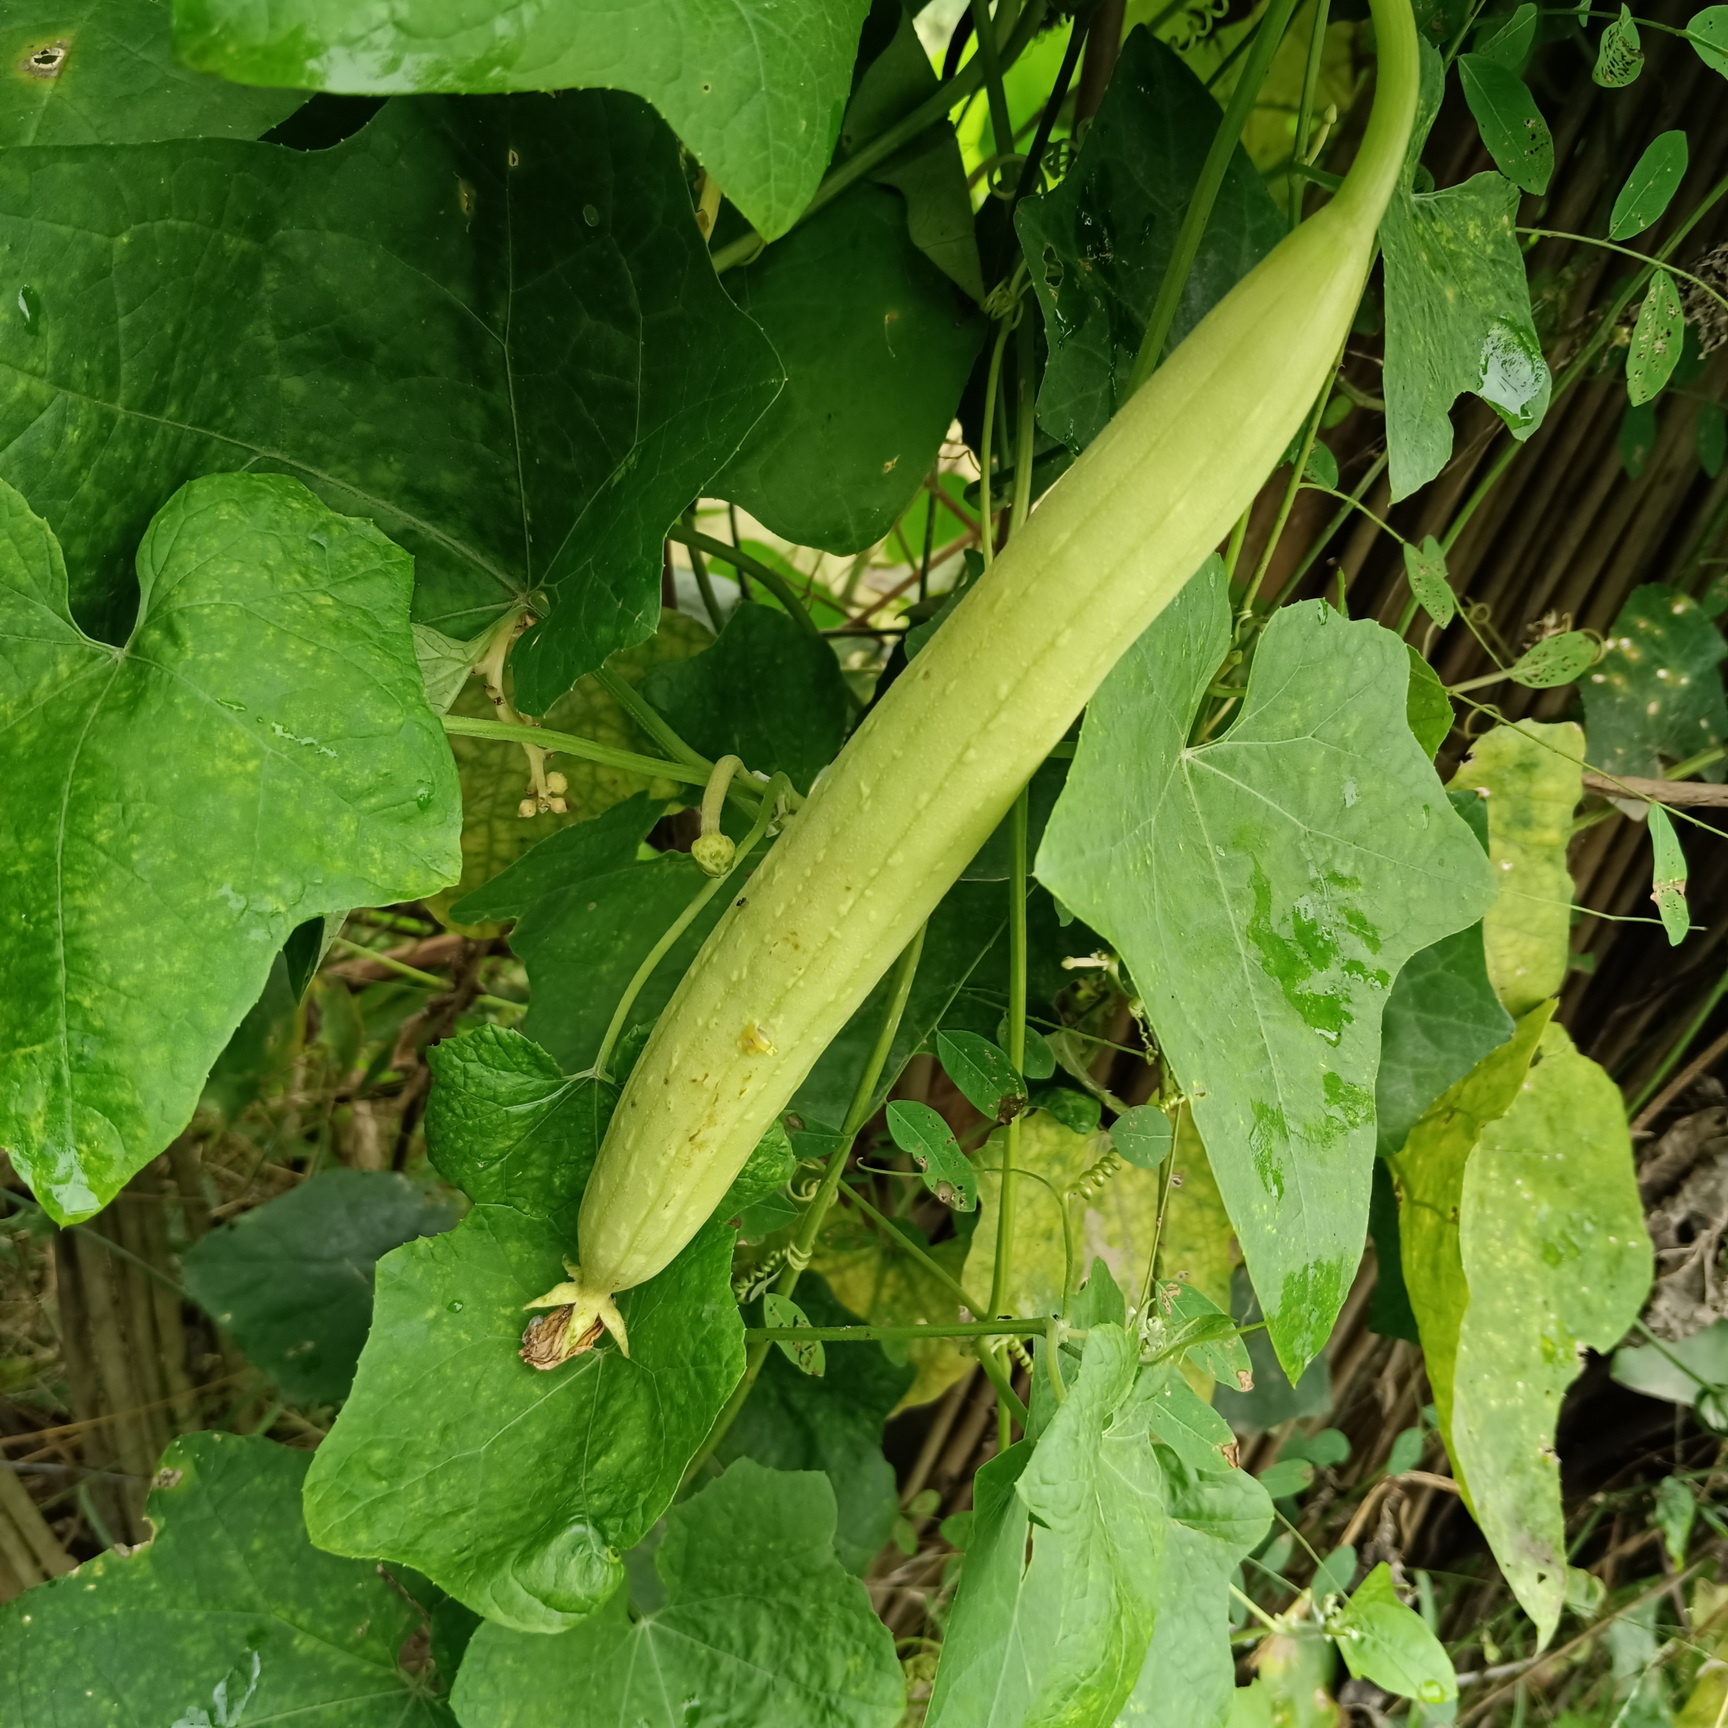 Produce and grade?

luffa, fresh
